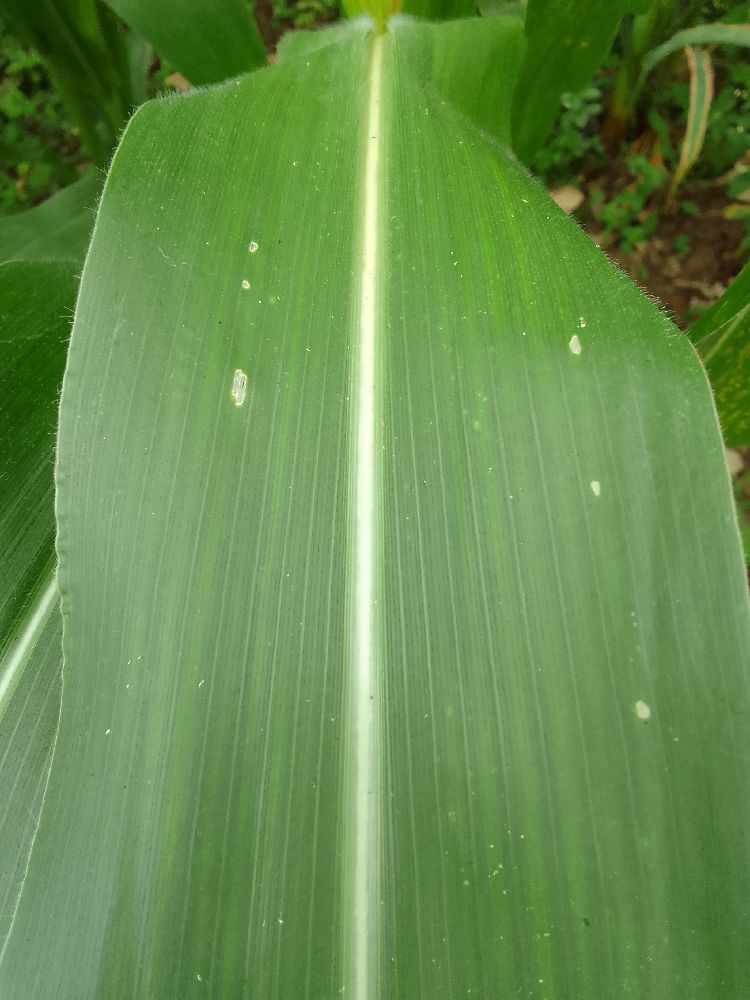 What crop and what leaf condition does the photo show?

maize, healthy
